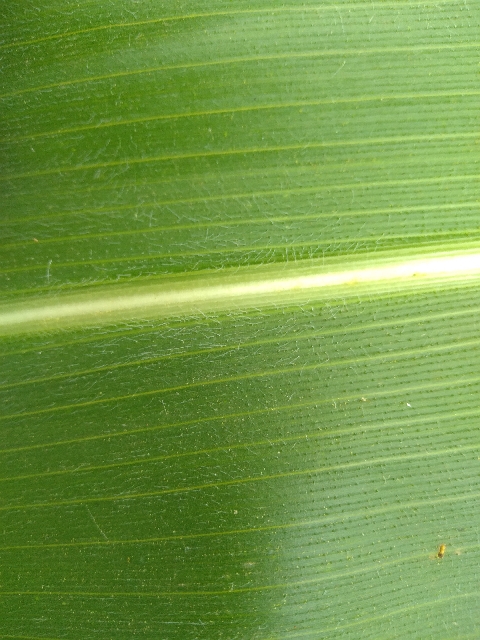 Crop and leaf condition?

maize, healthy
